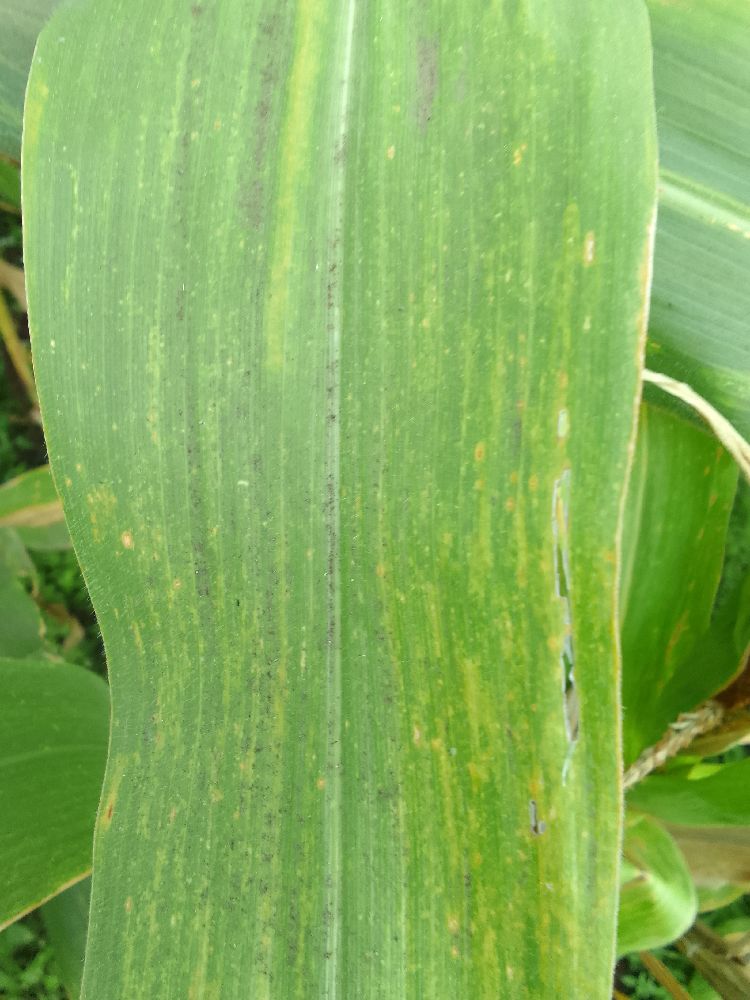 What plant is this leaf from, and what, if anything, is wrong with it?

maize, maize lethal necrosis
